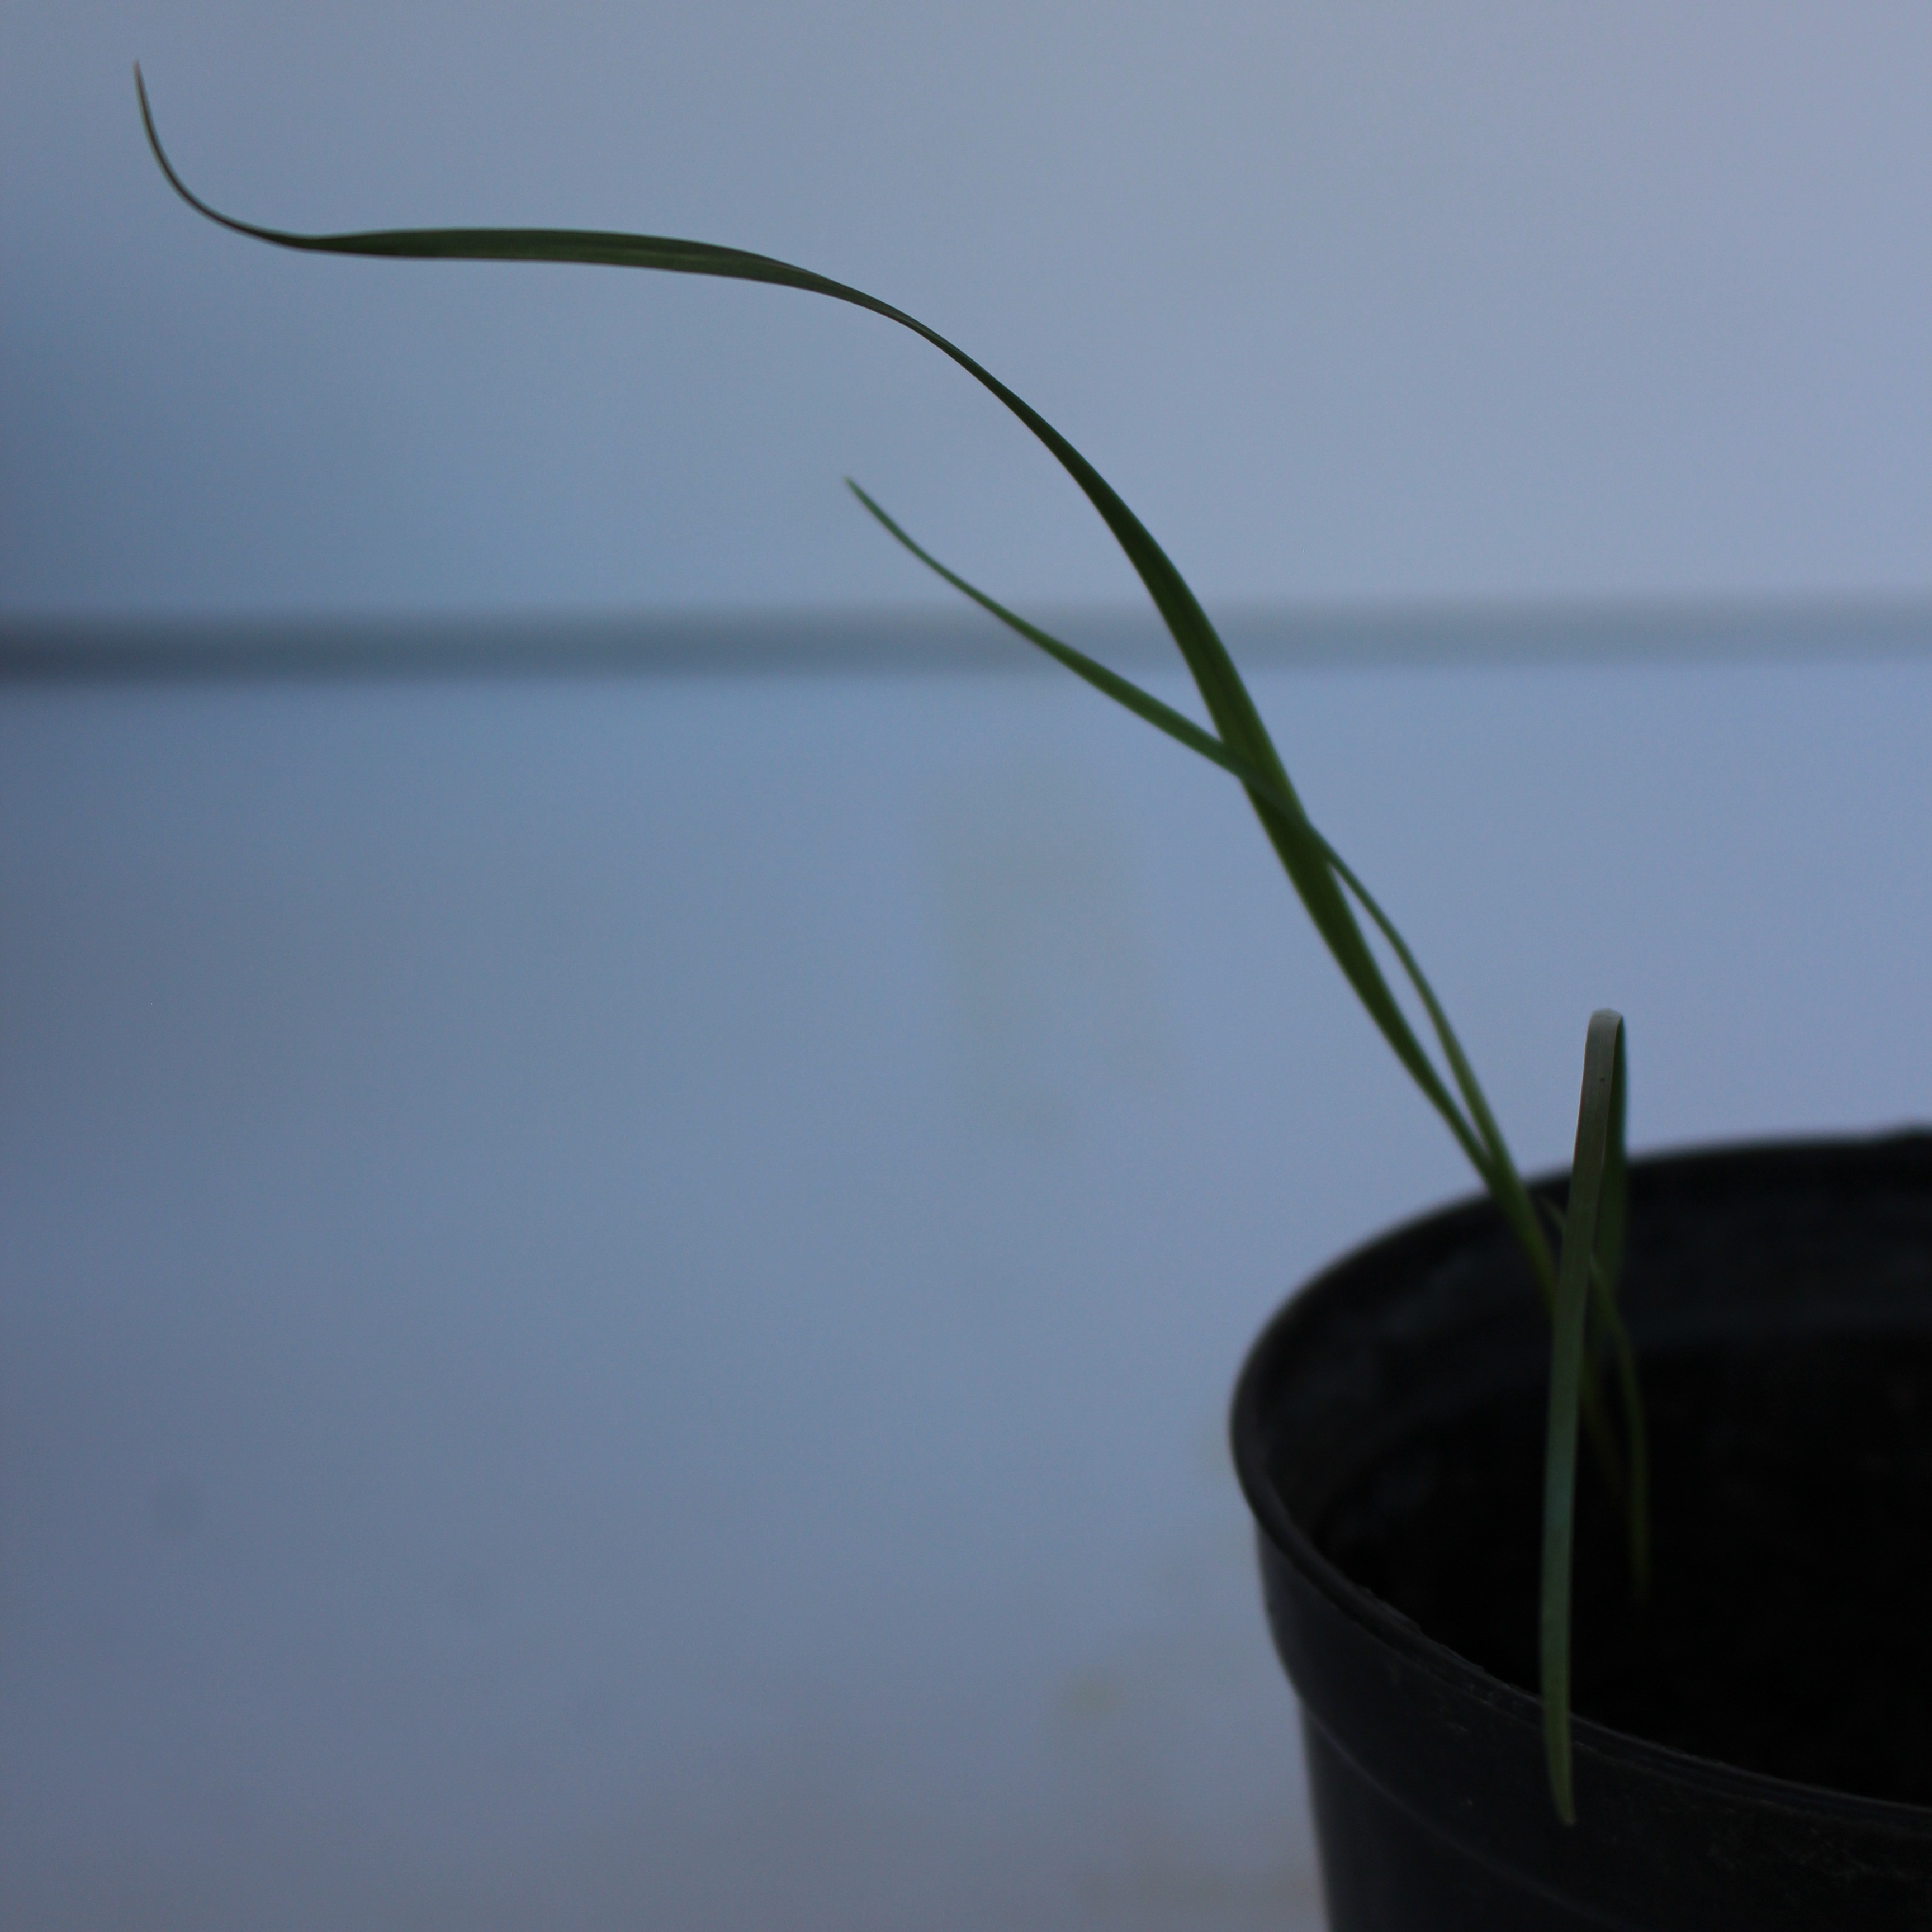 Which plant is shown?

Lolium multiflorum
